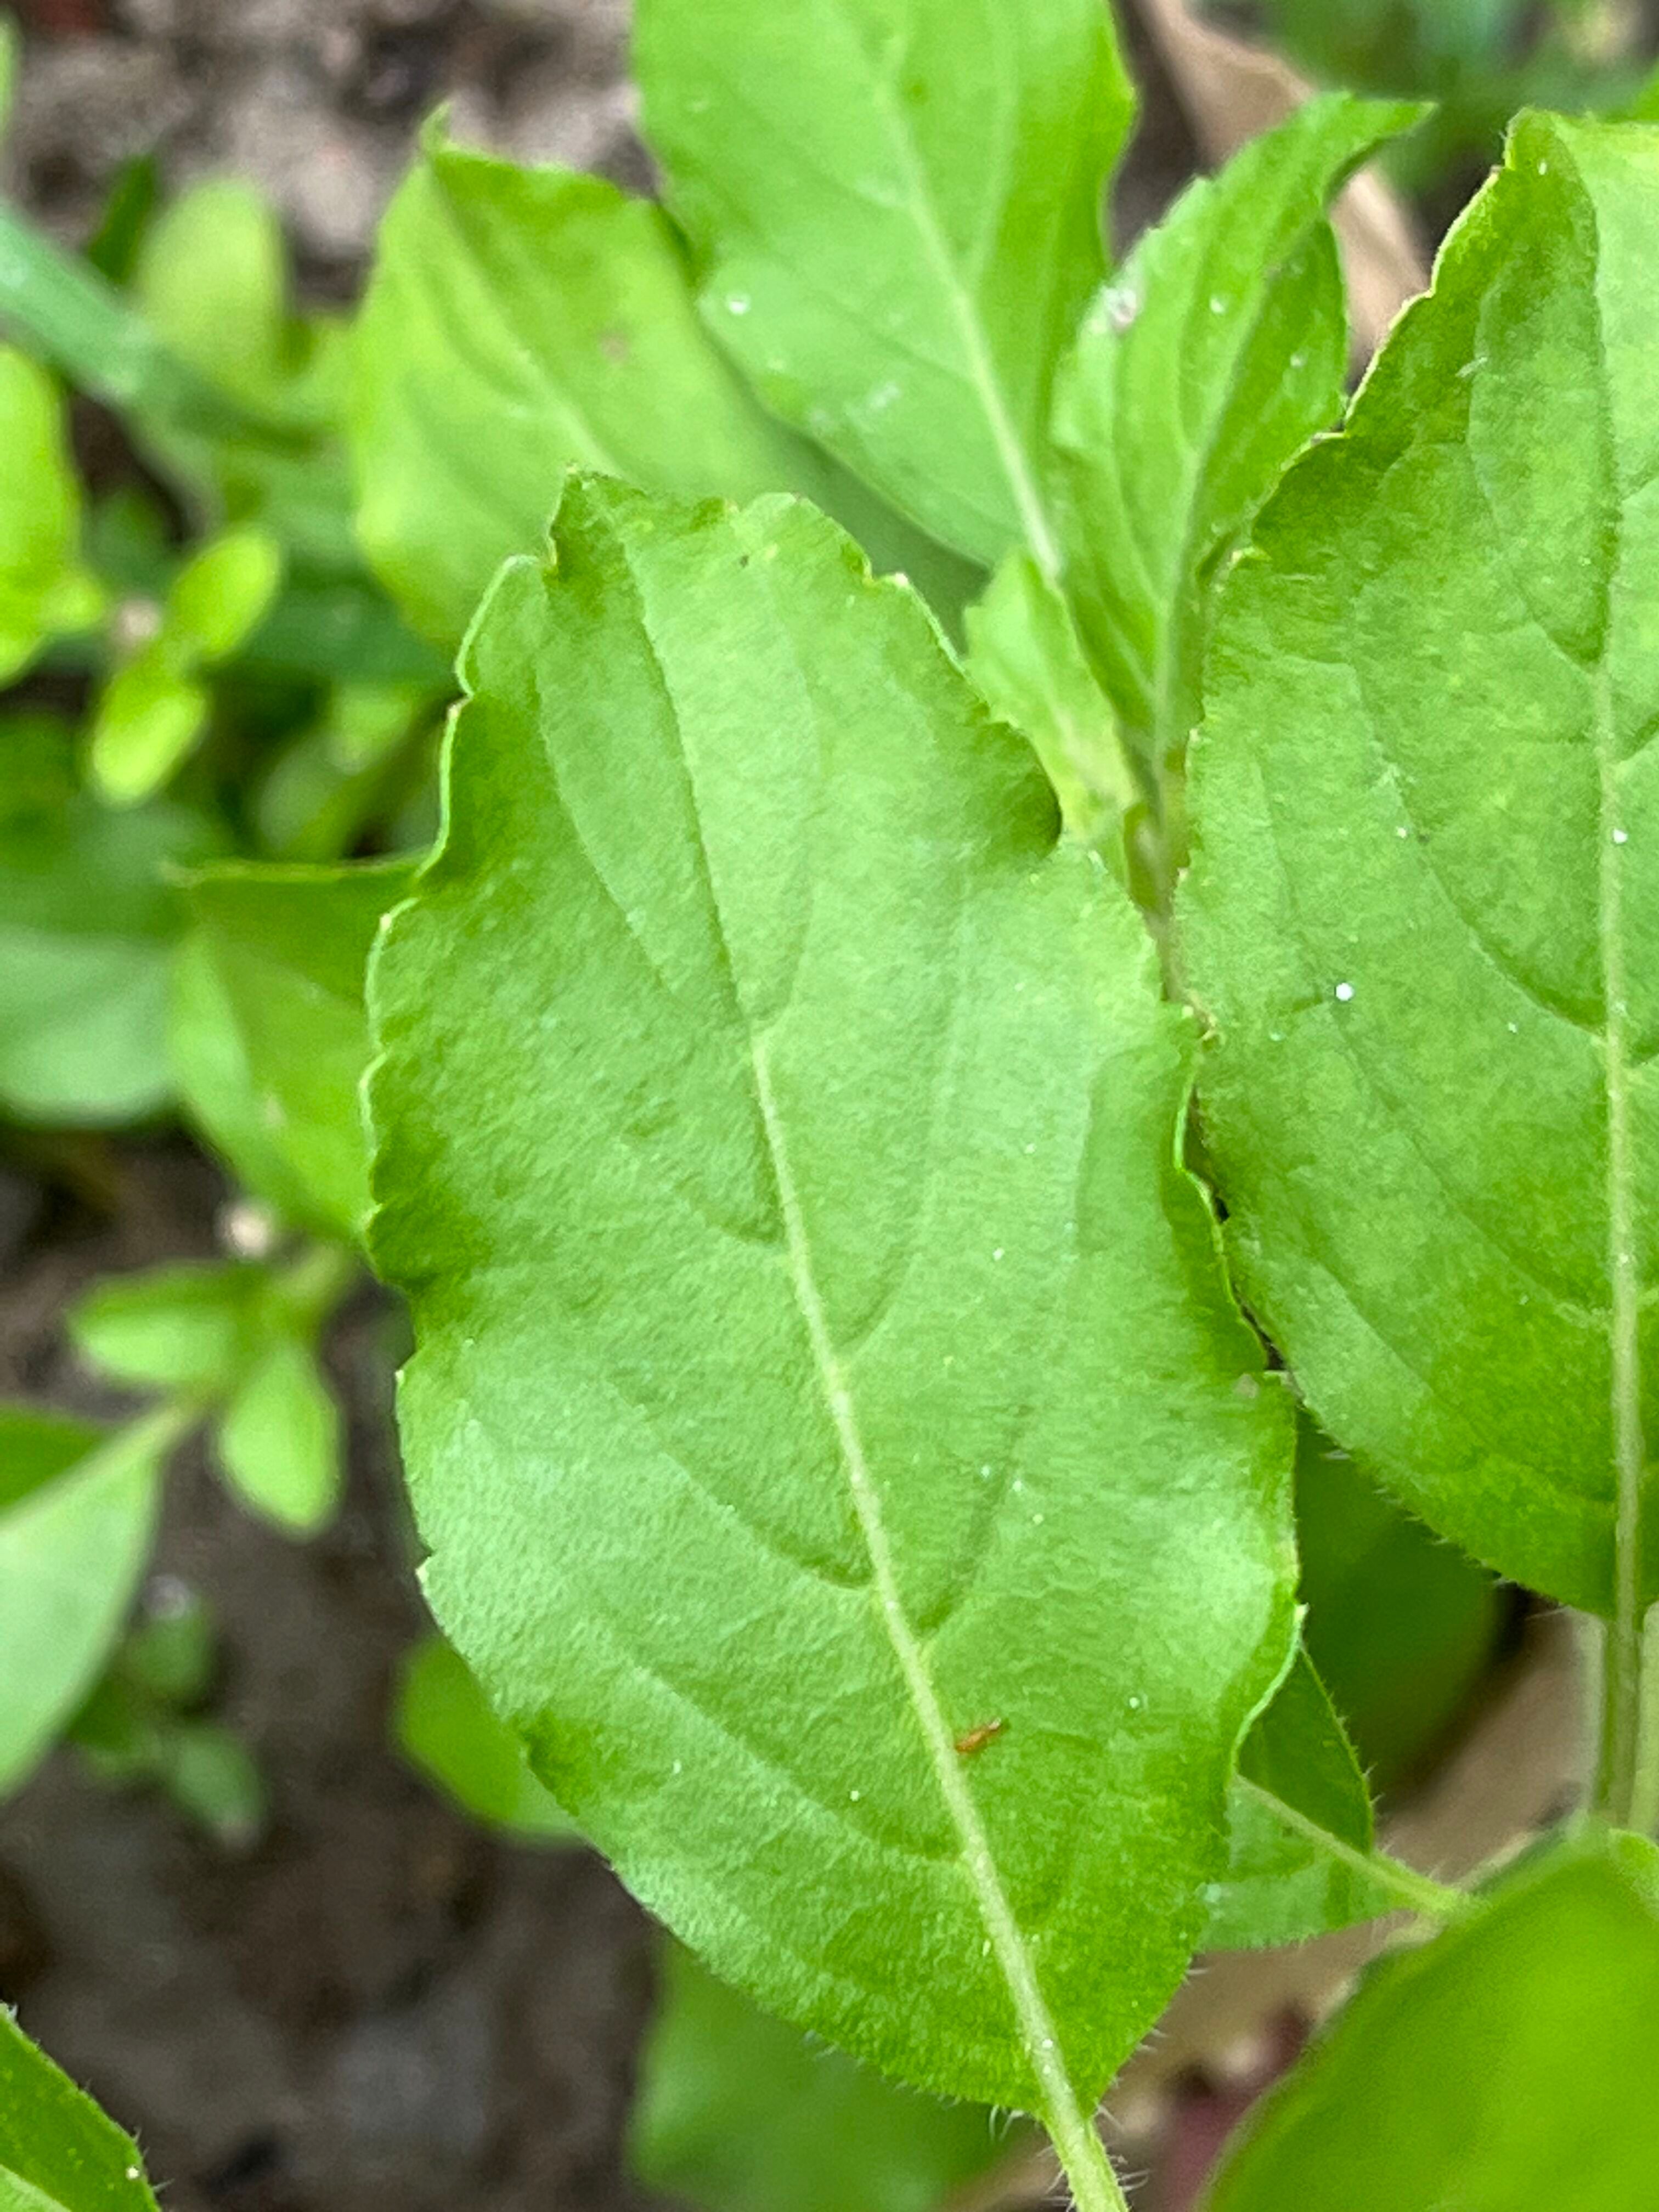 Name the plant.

tulshi
